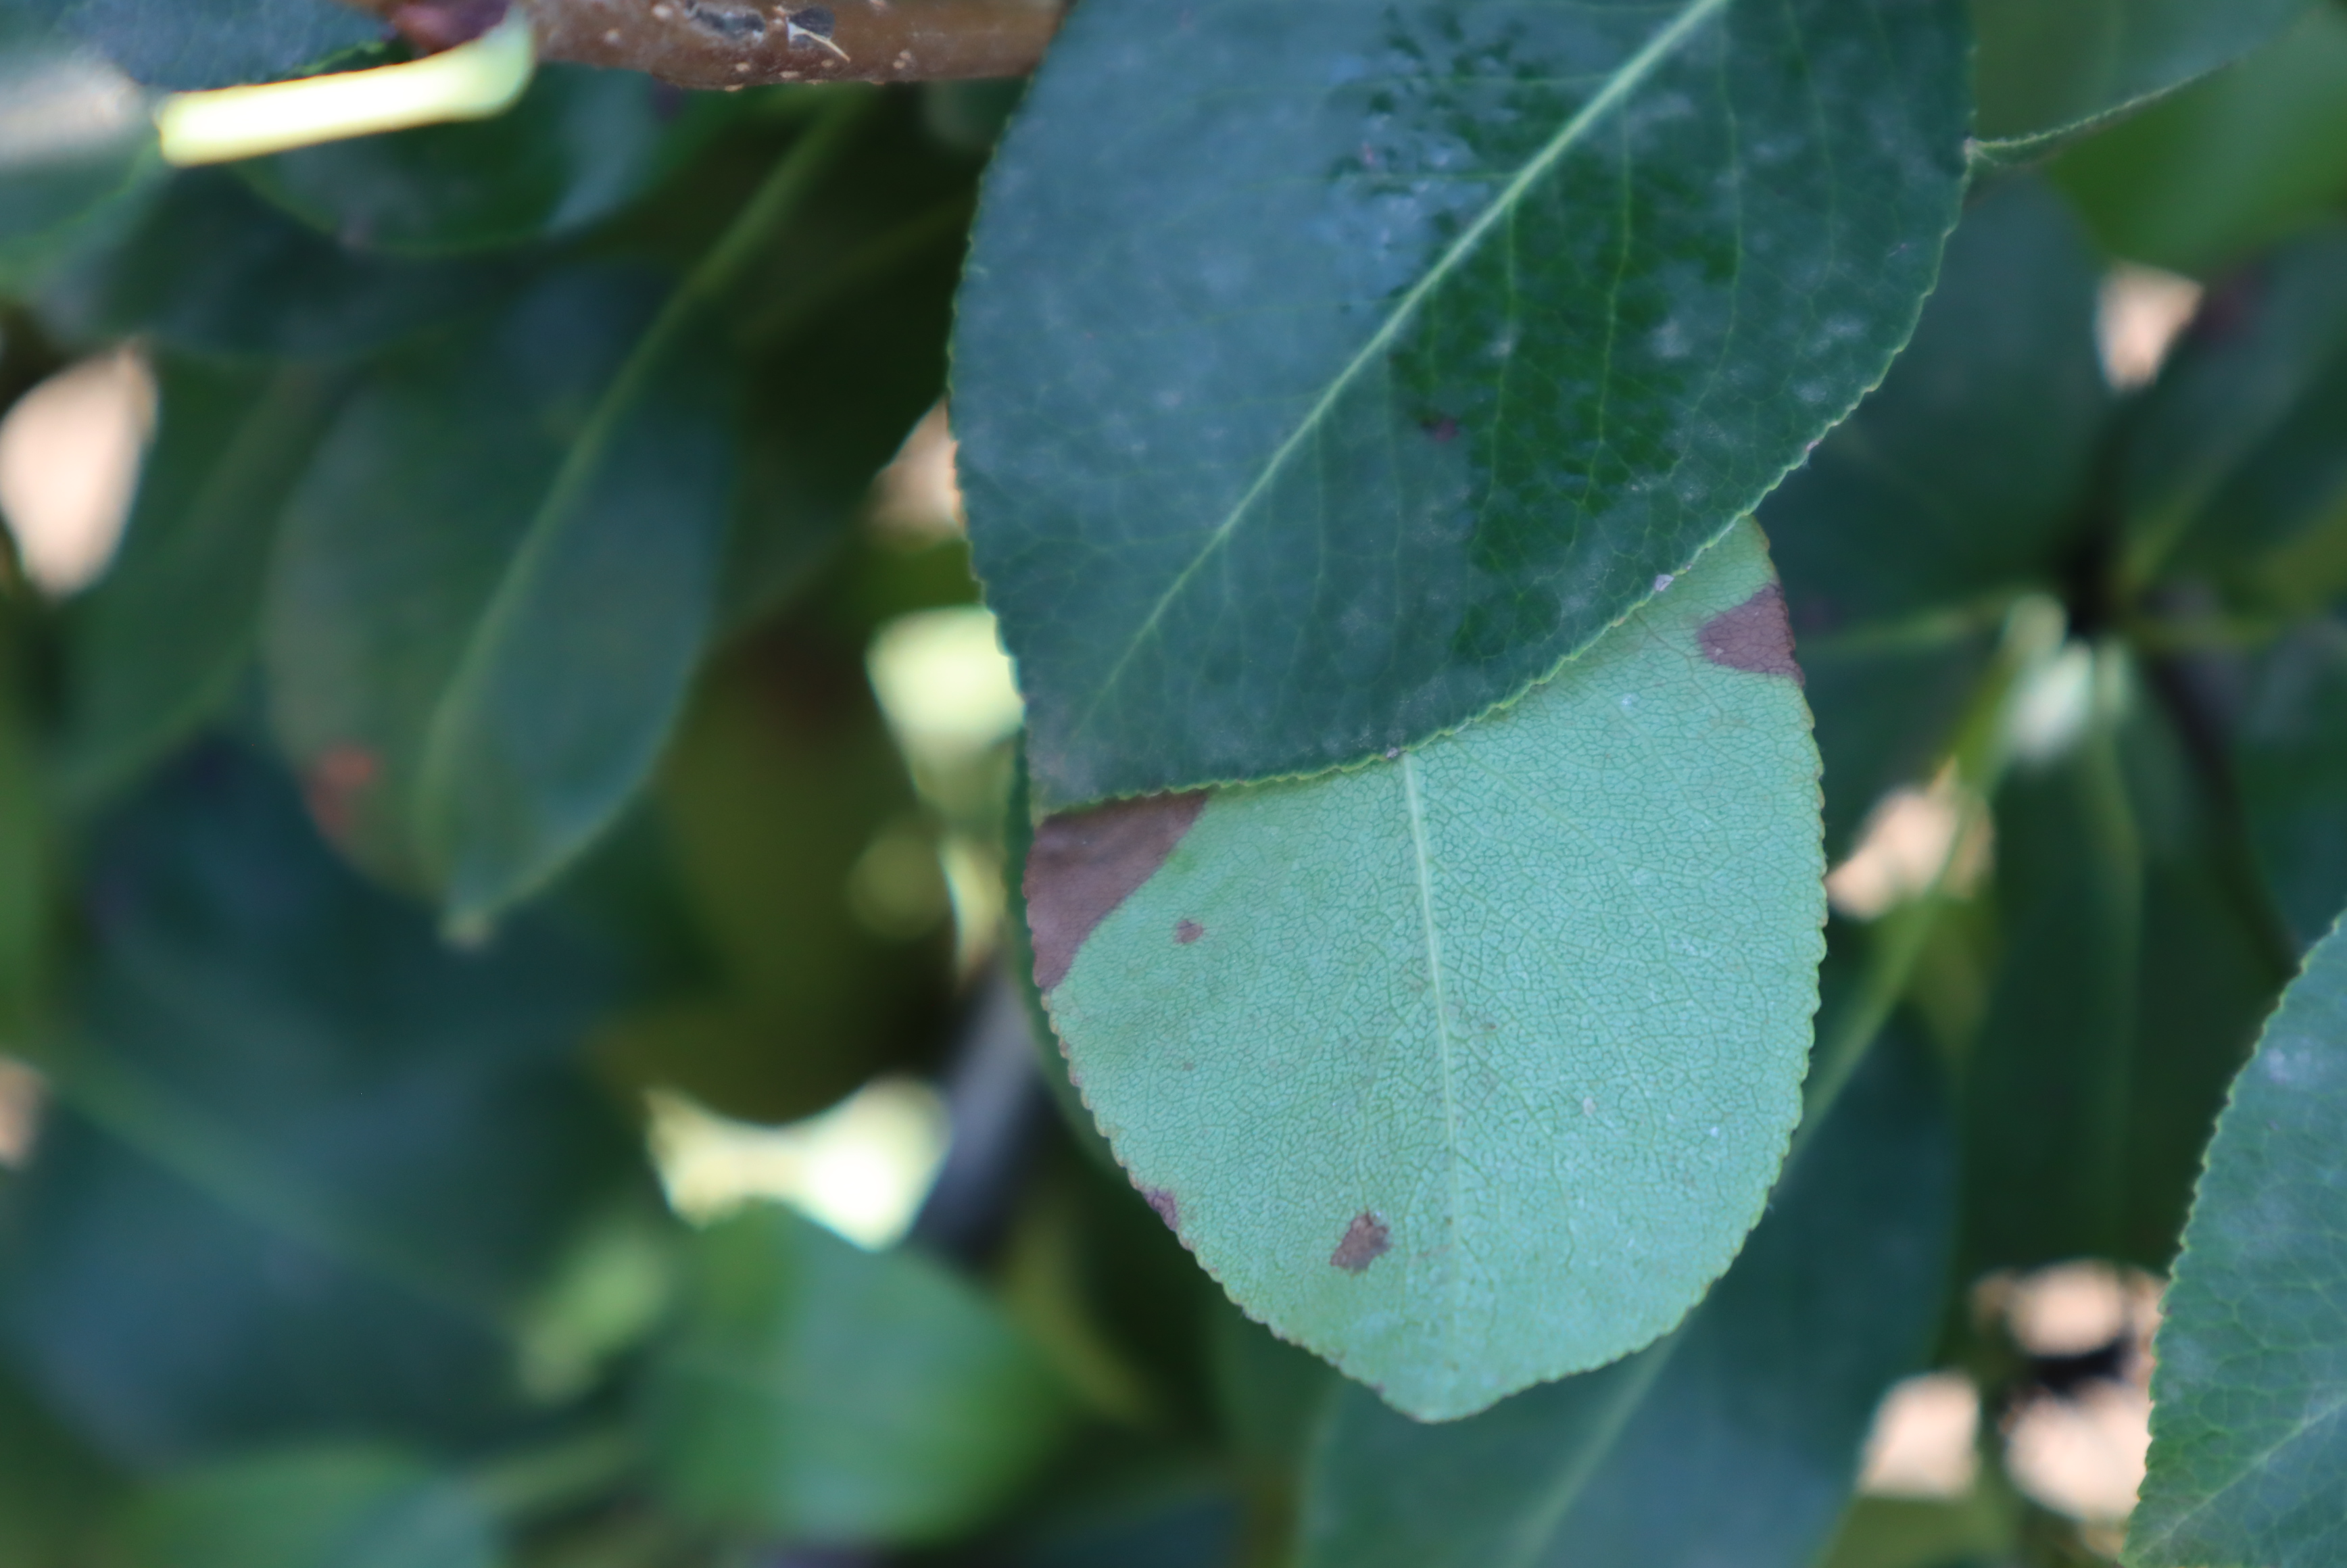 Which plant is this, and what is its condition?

pear, chemical damage, psyllid
